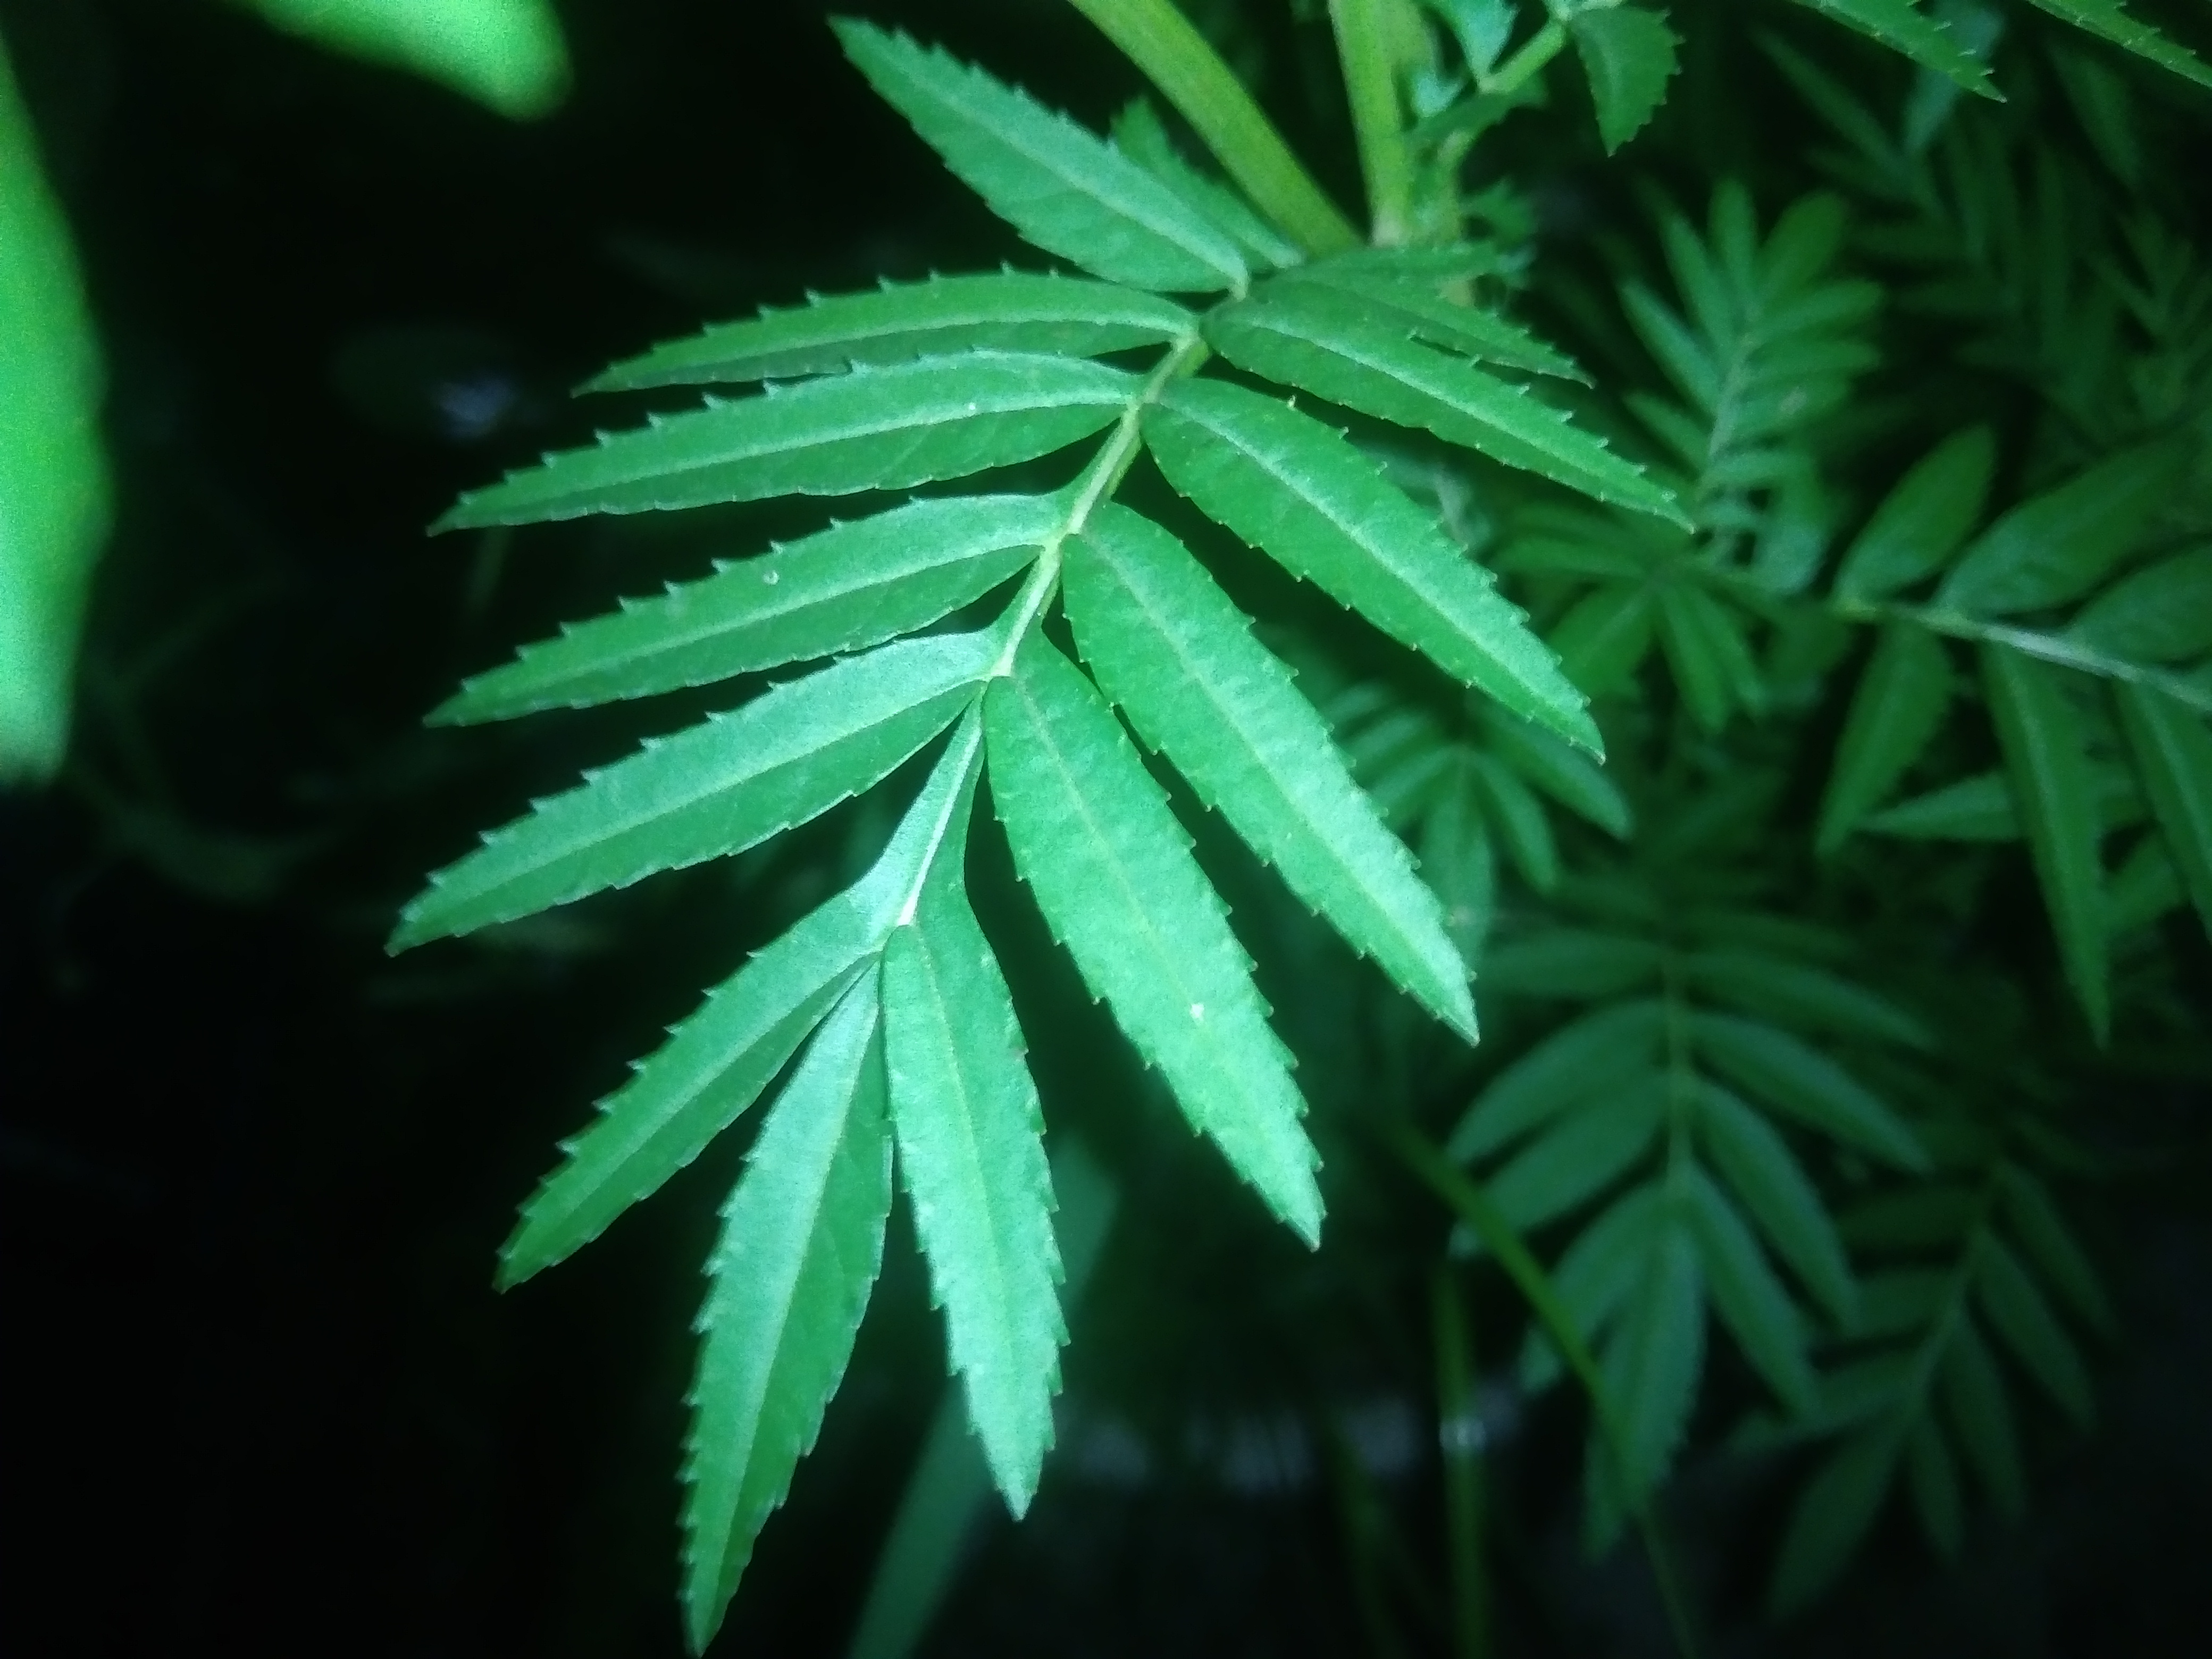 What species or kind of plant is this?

marigold
